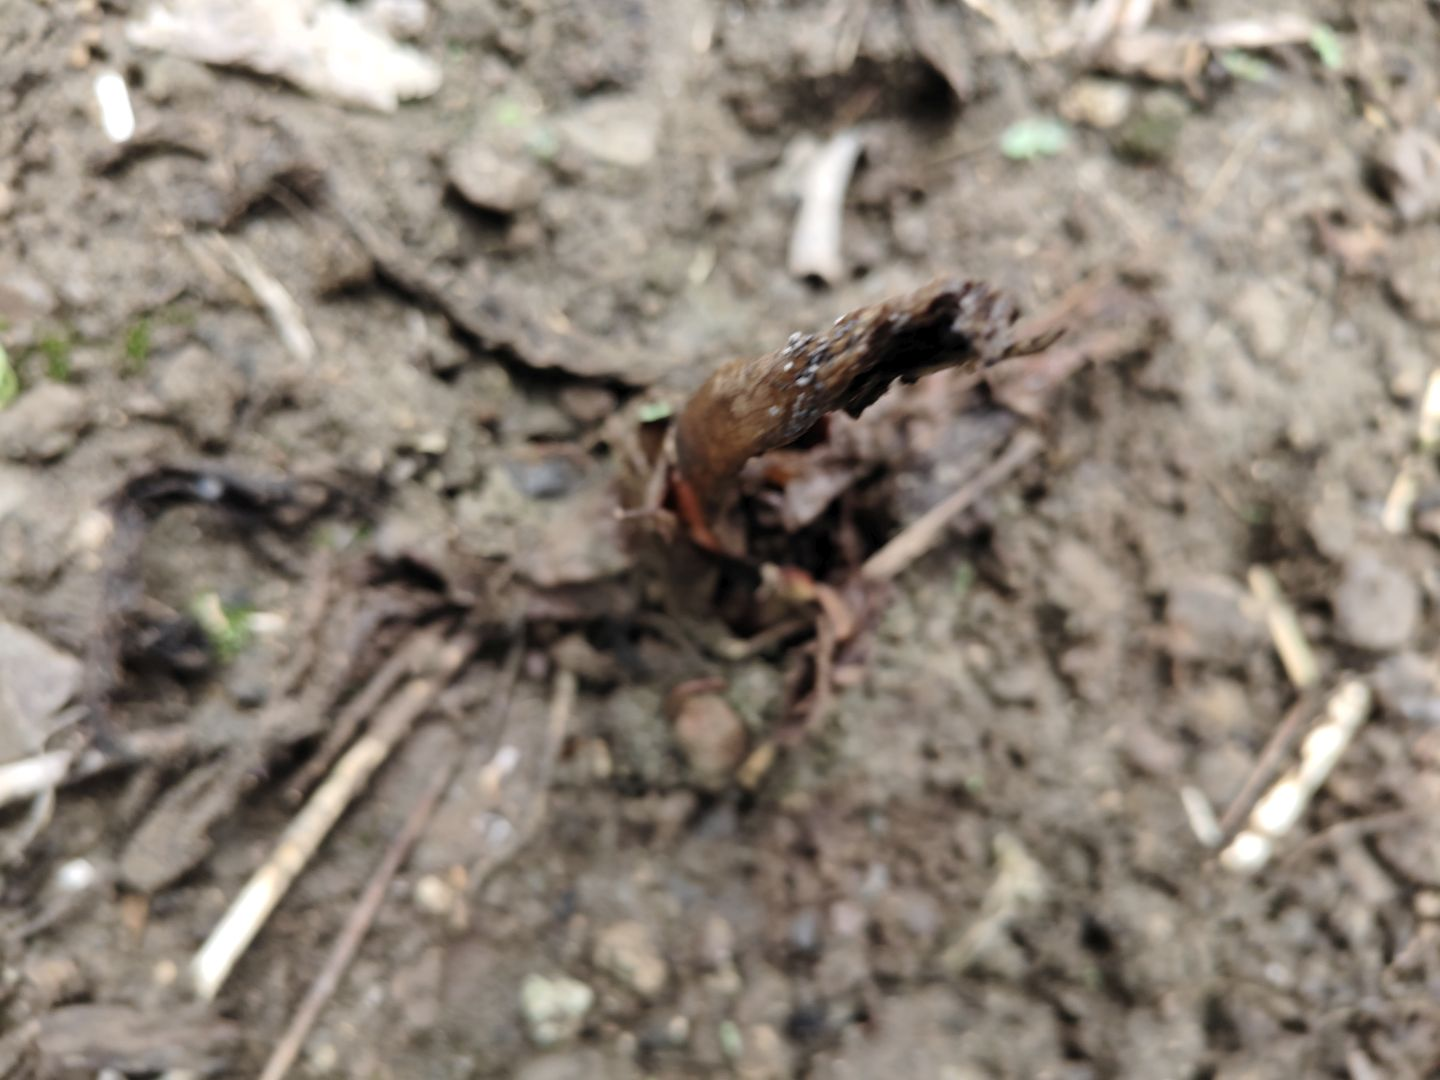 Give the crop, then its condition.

taro, root rot
